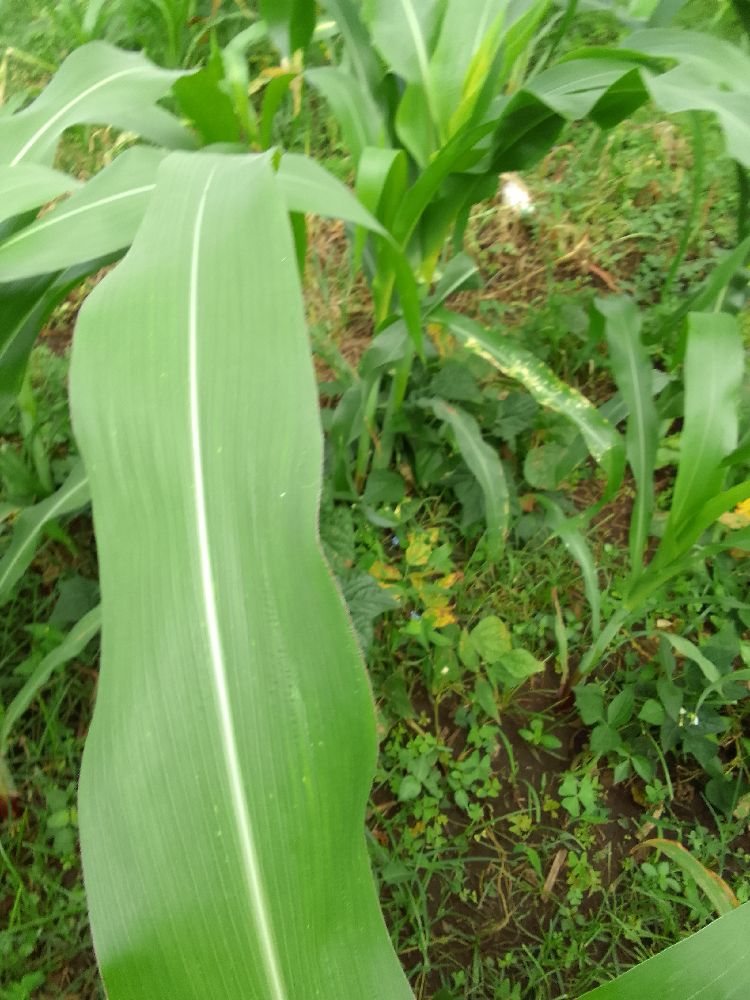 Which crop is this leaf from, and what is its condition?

maize, healthy
